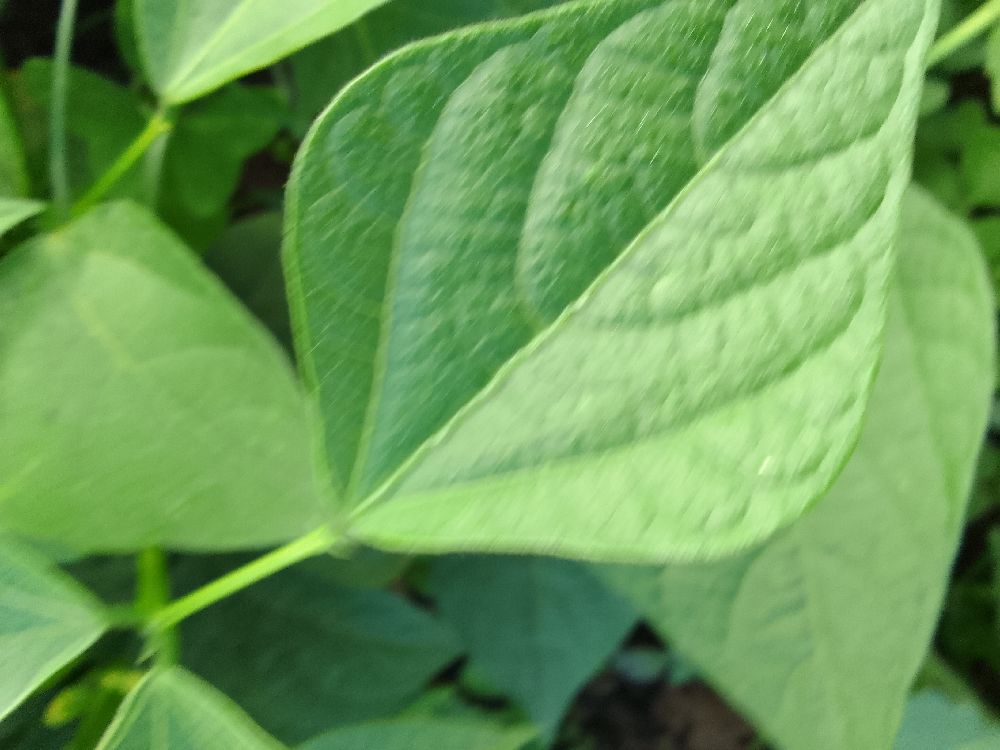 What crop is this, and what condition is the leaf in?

common bean, healthy
